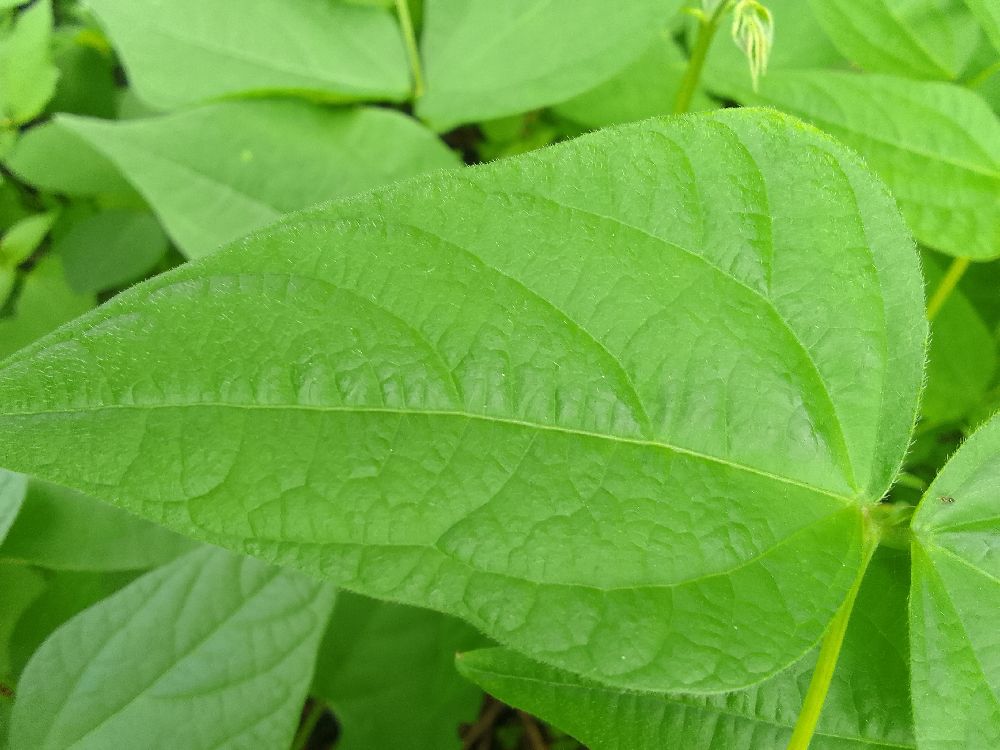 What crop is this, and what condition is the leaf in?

common bean, healthy
